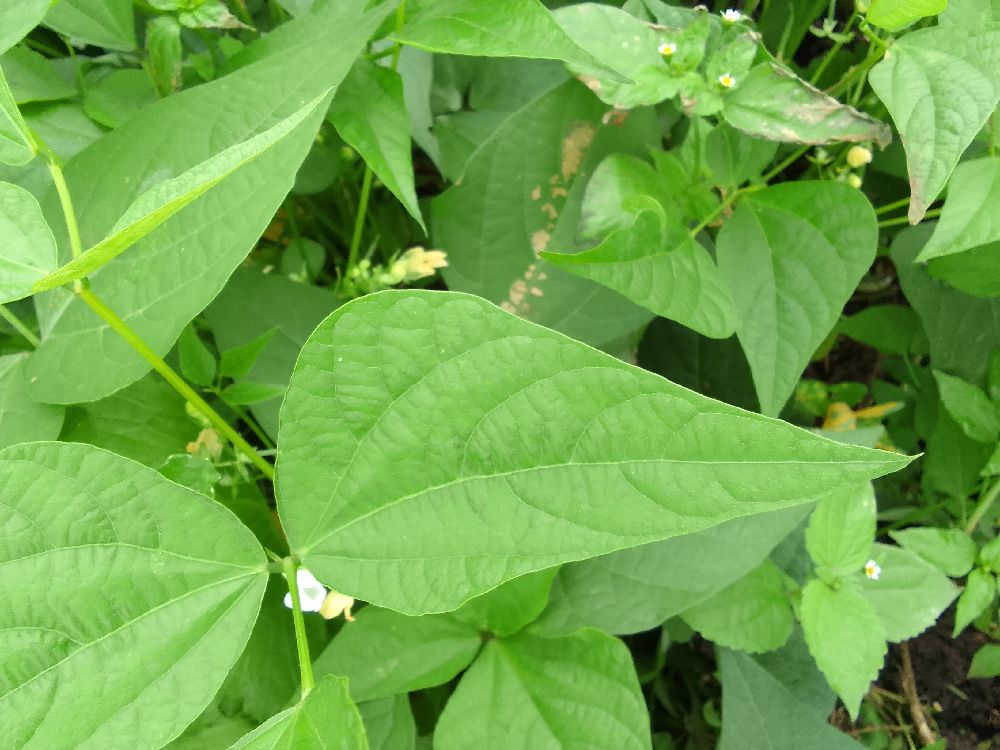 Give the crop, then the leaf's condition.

common bean, healthy
